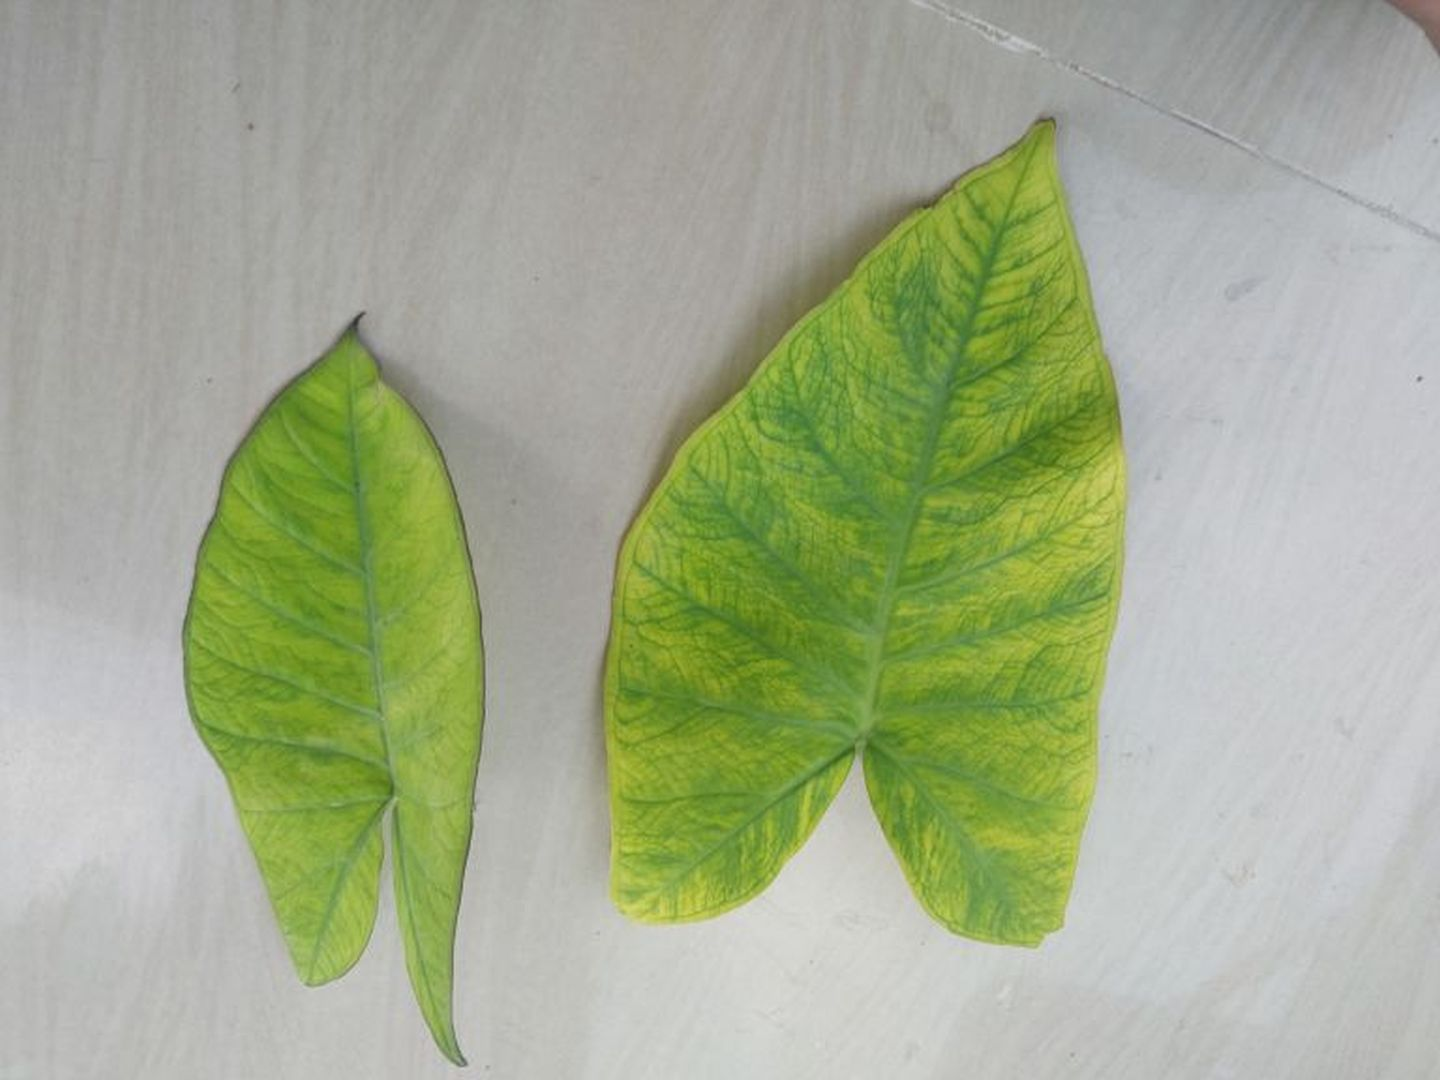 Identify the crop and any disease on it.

taro, mosaic
